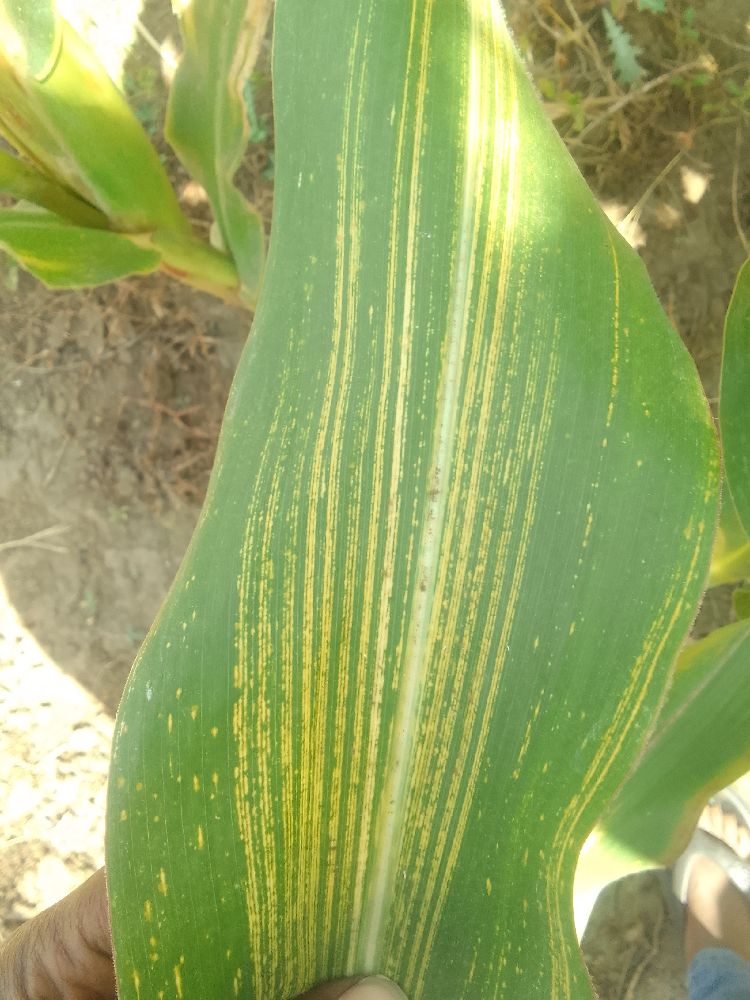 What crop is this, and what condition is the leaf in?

maize, maize streak virus
